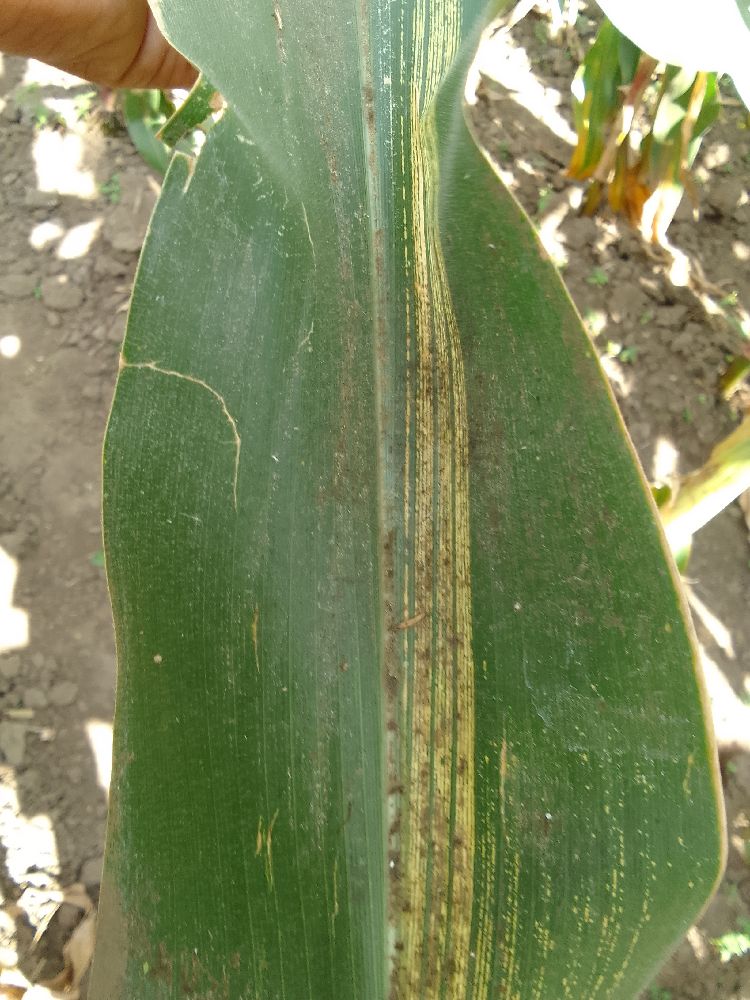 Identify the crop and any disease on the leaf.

maize, maize streak virus
